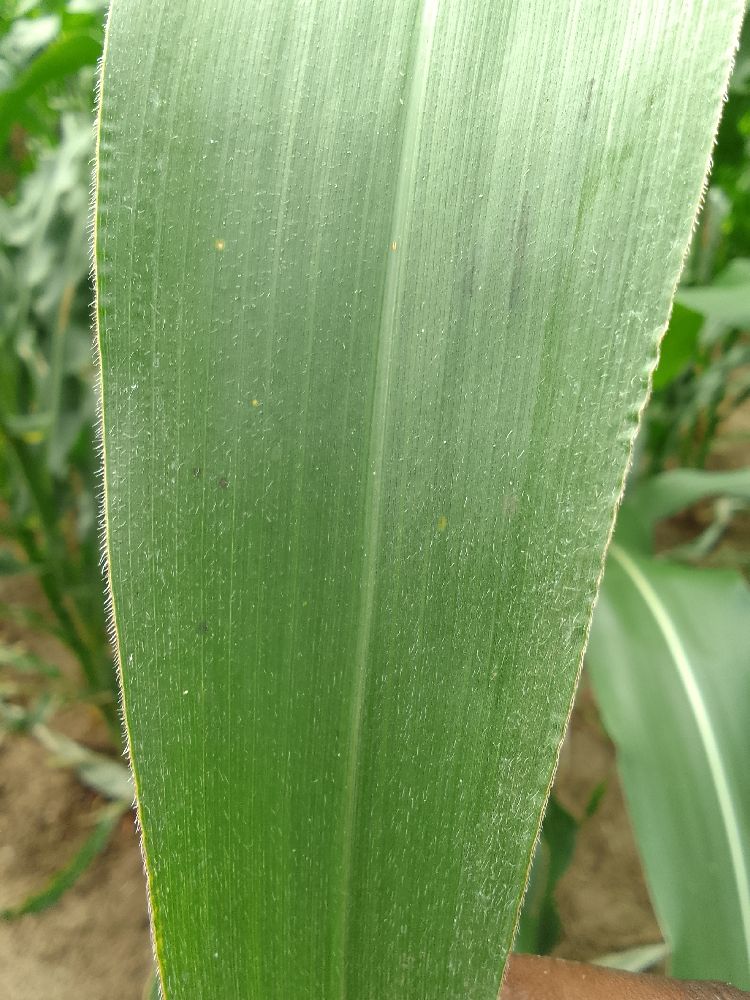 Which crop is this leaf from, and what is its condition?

maize, healthy
